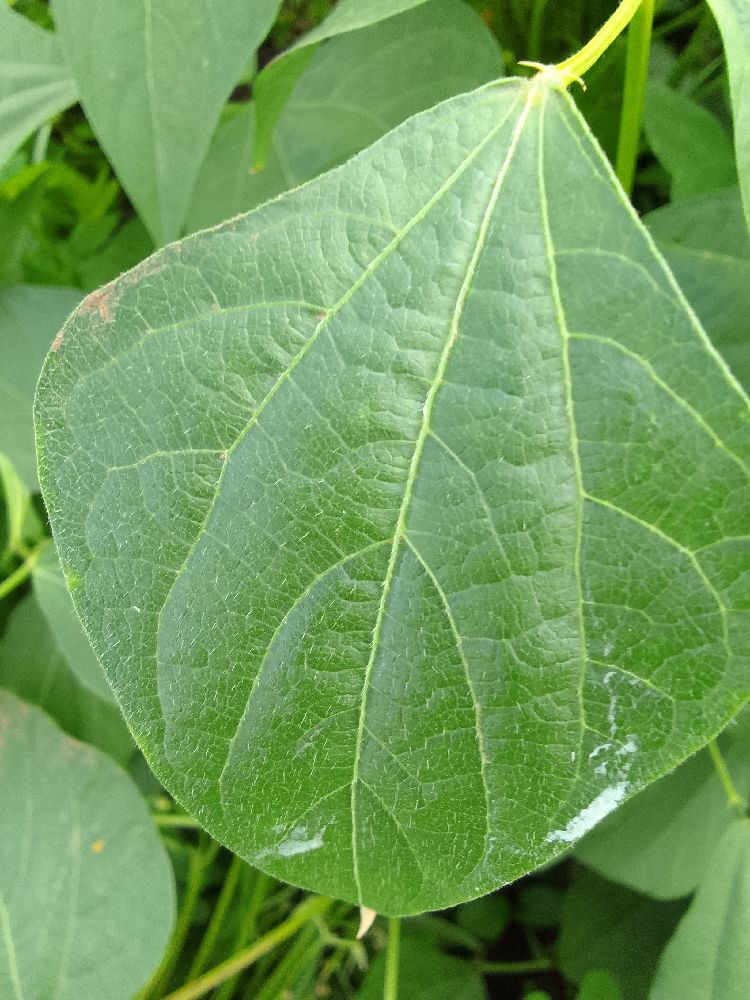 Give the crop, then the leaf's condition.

common bean, healthy
